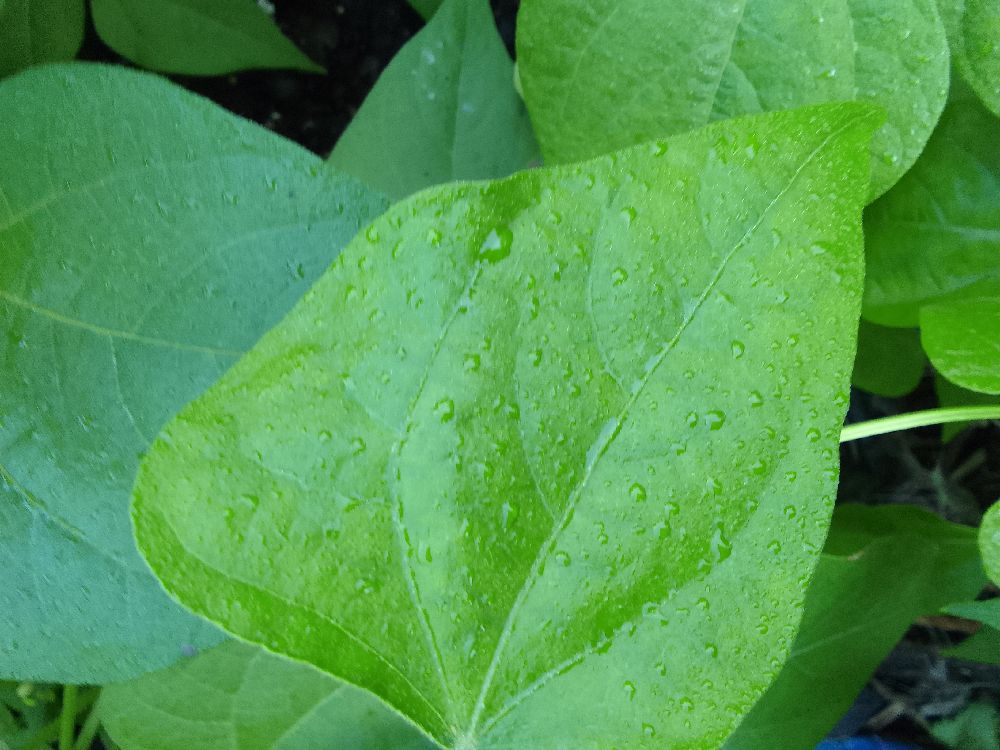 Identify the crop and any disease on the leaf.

common bean, healthy
